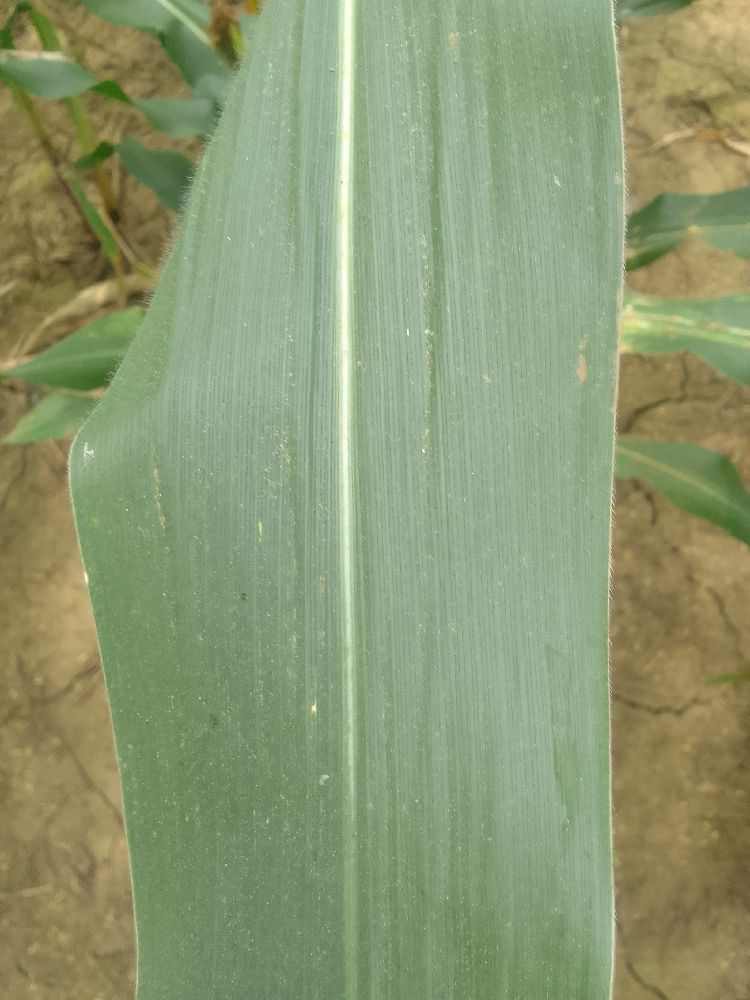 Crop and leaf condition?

maize, healthy
